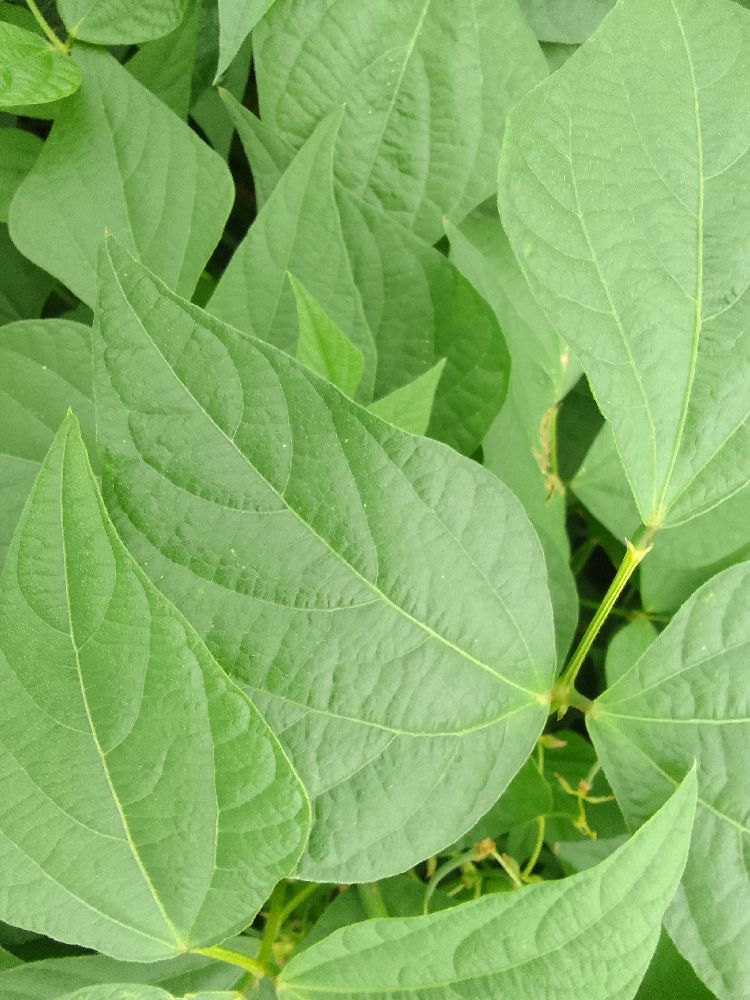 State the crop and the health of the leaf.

common bean, healthy
